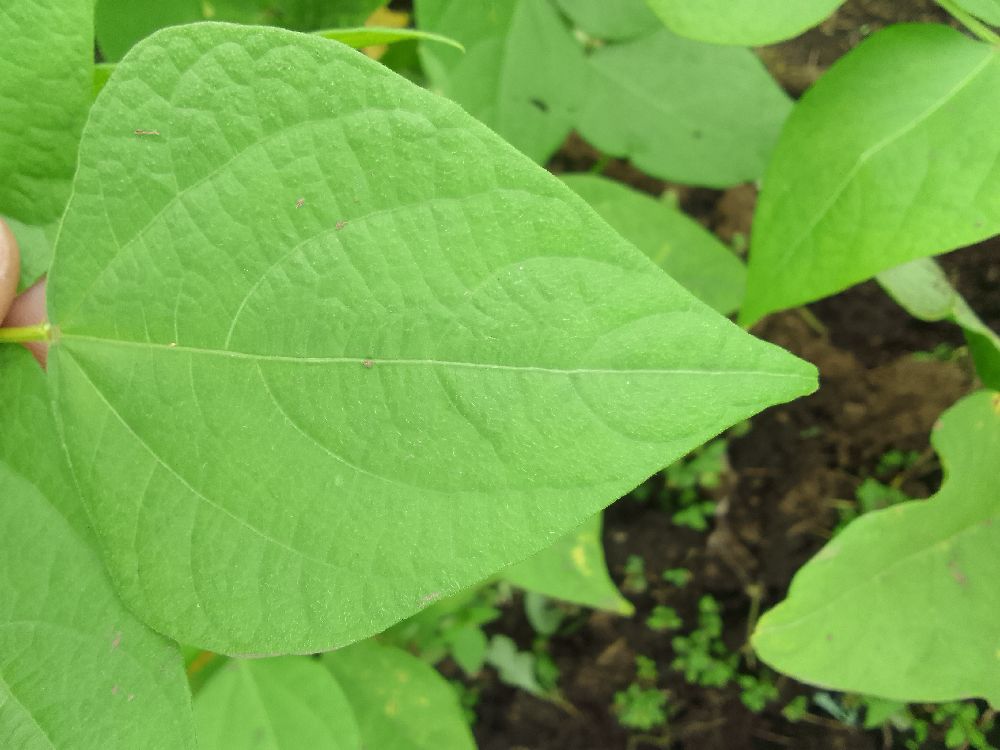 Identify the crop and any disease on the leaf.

common bean, healthy
